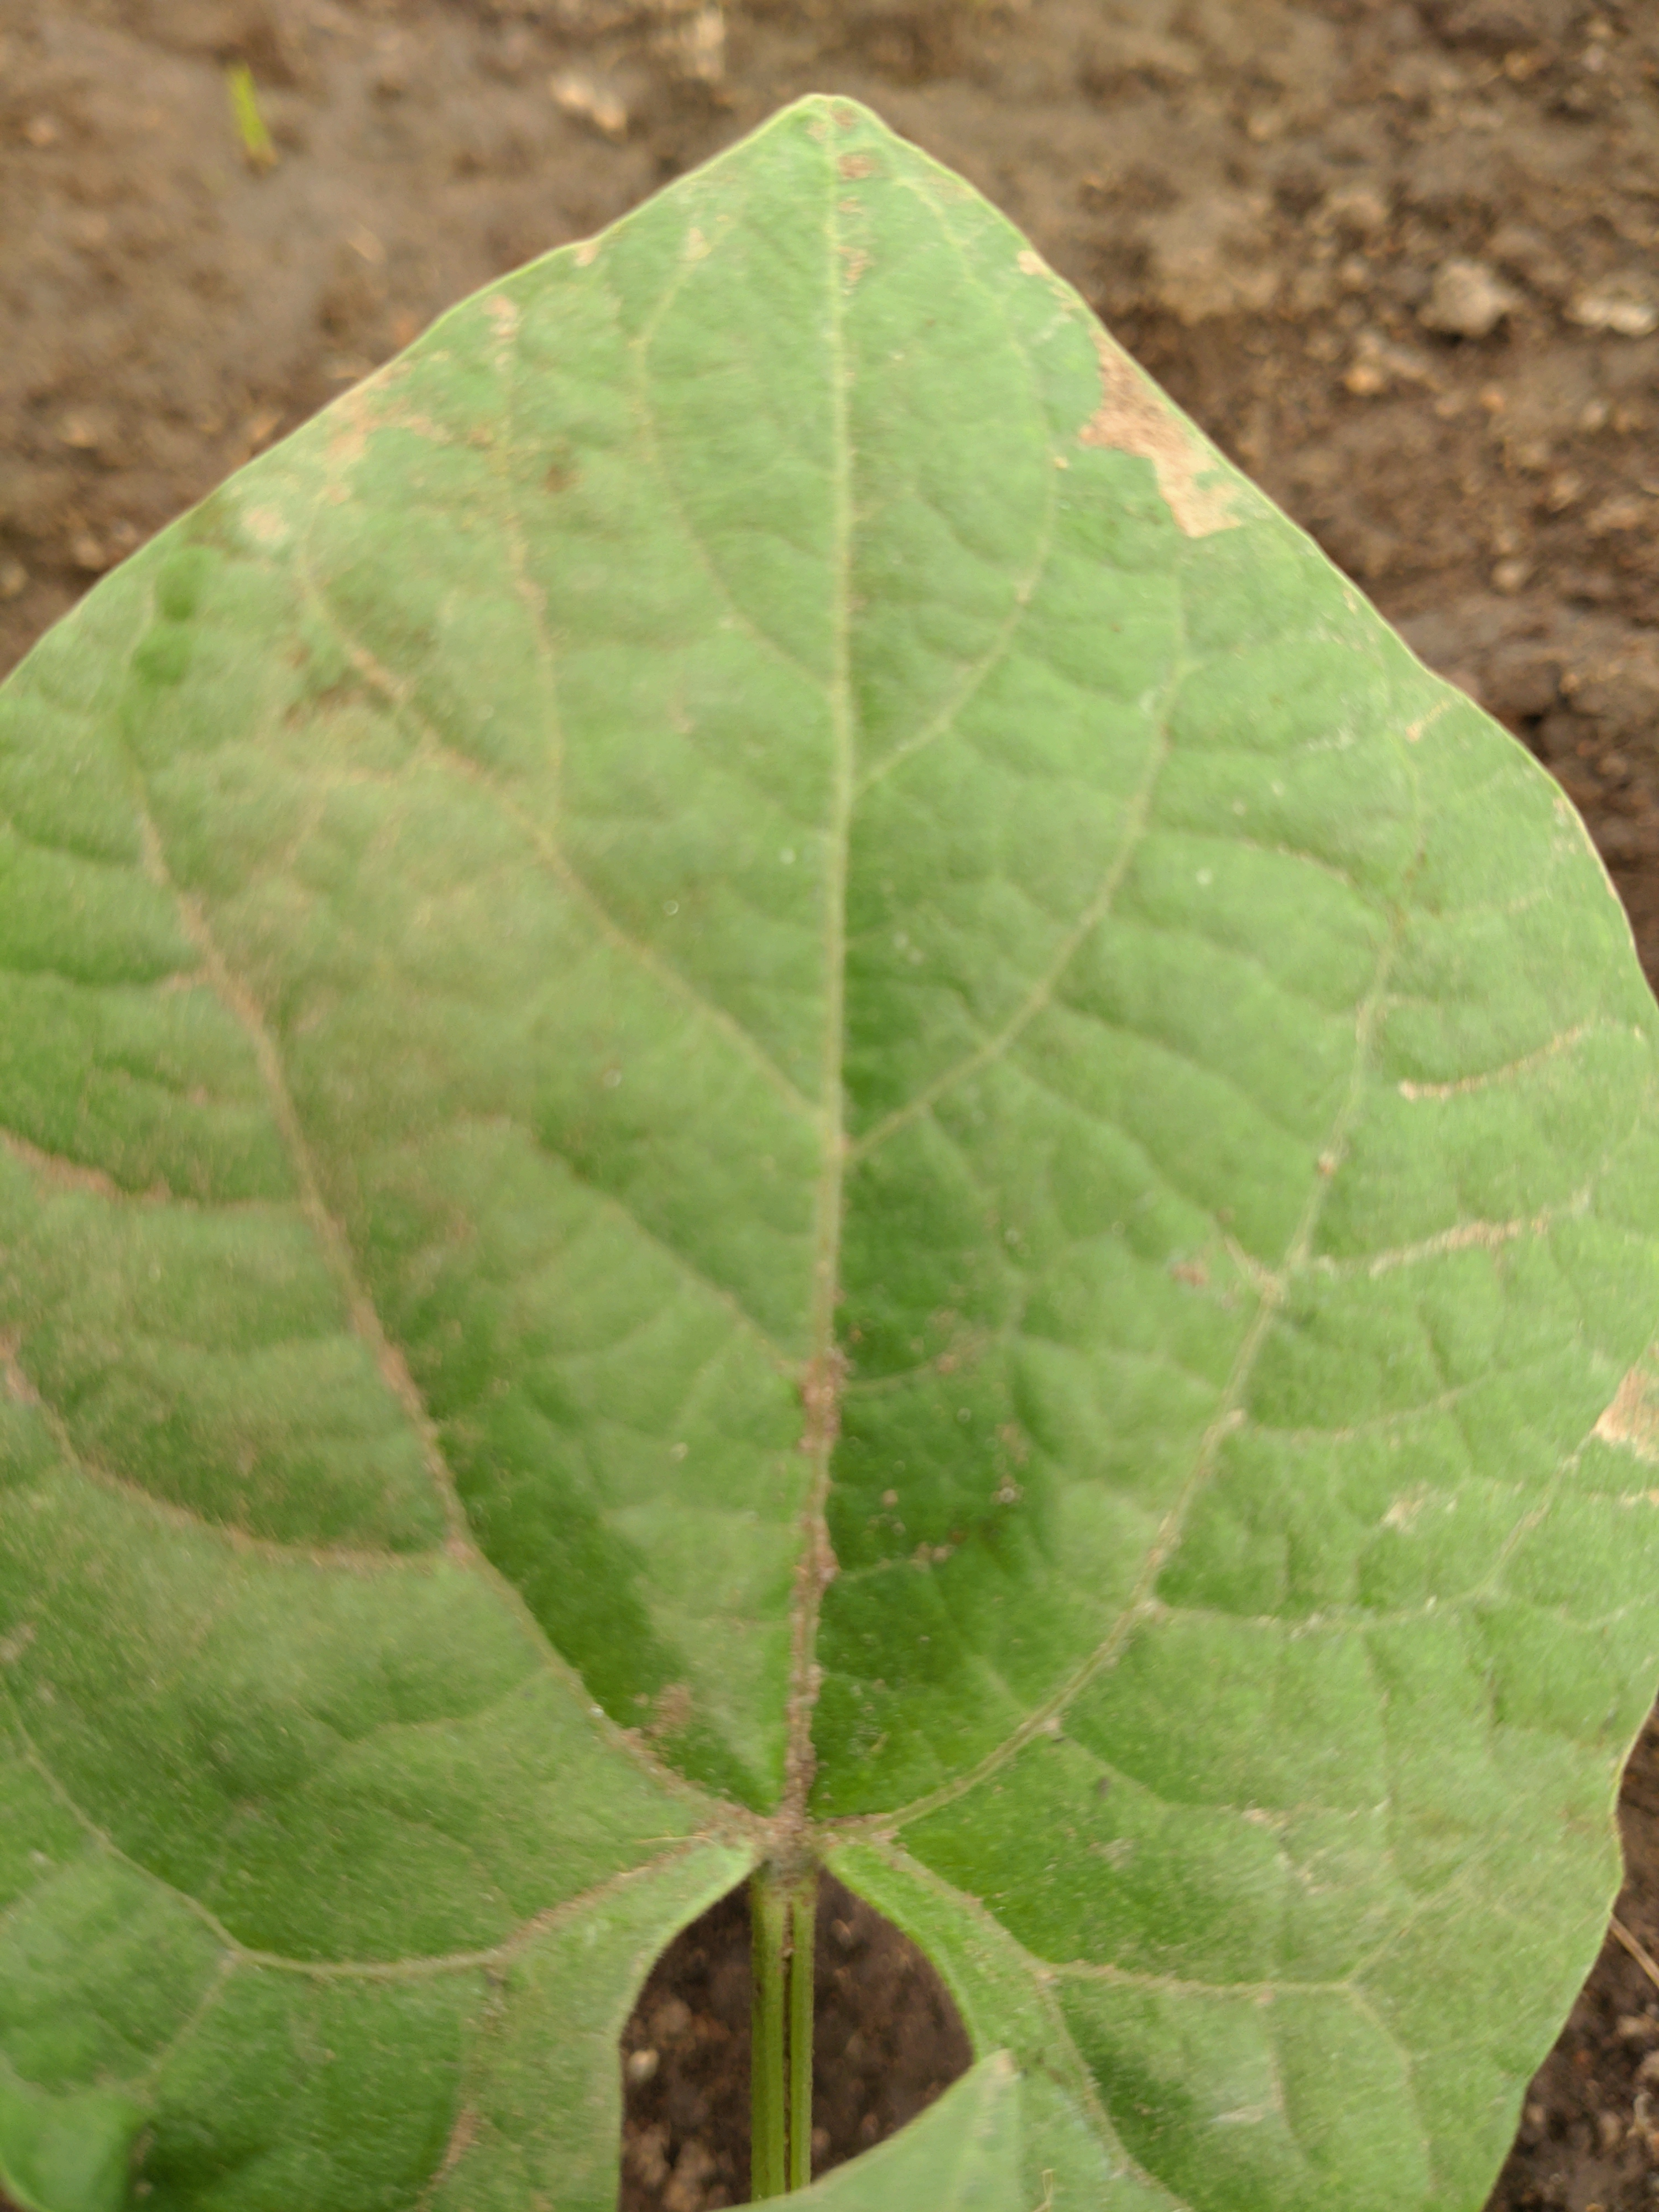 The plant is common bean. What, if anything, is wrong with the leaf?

healthy
